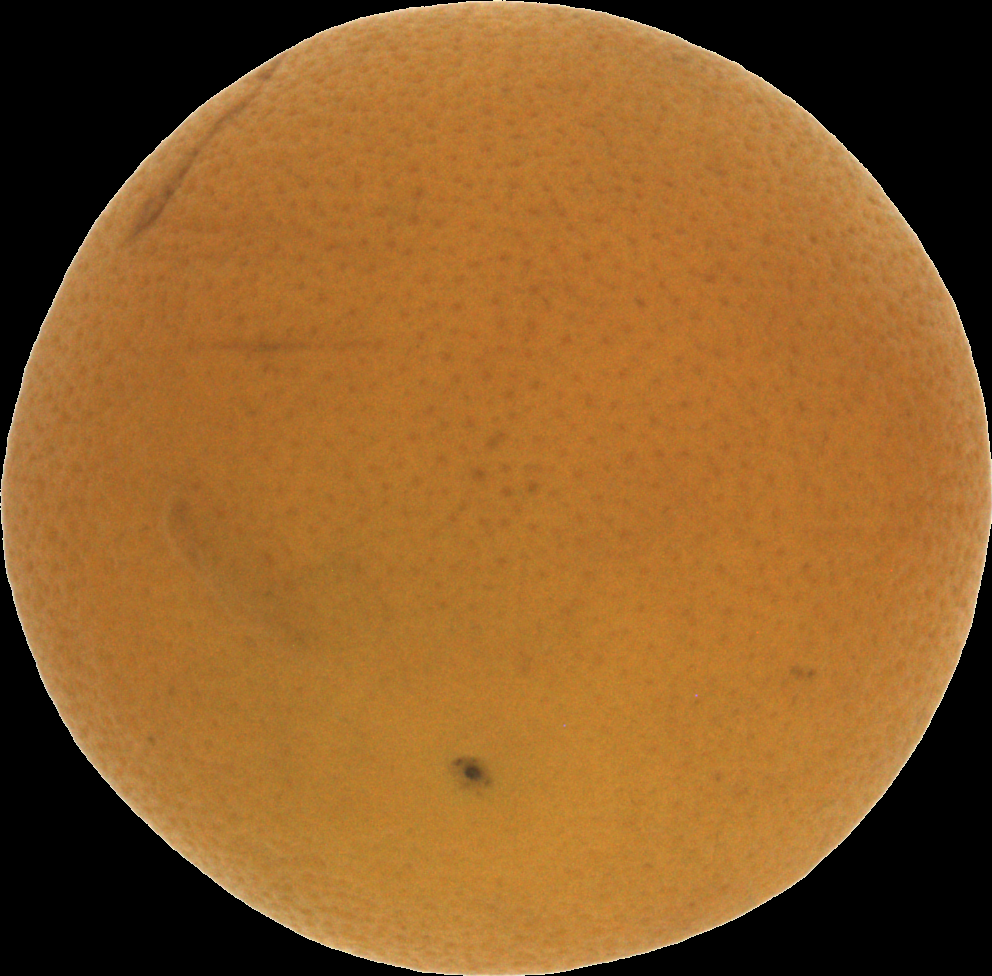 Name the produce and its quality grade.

orange, bad
